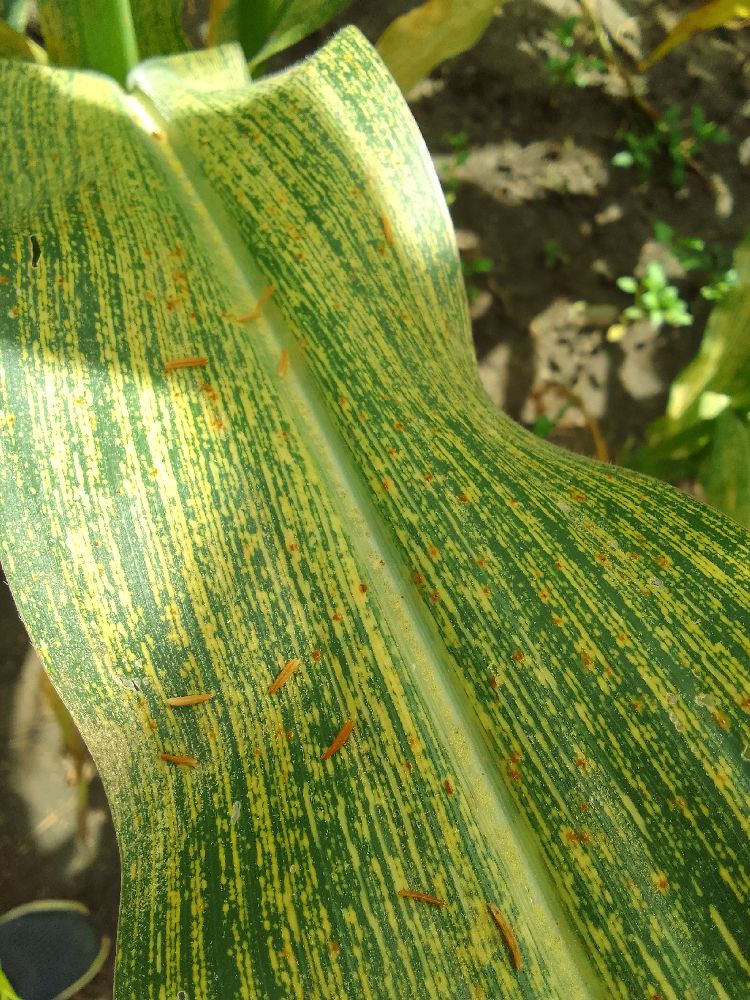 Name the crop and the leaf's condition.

maize, maize streak virus
